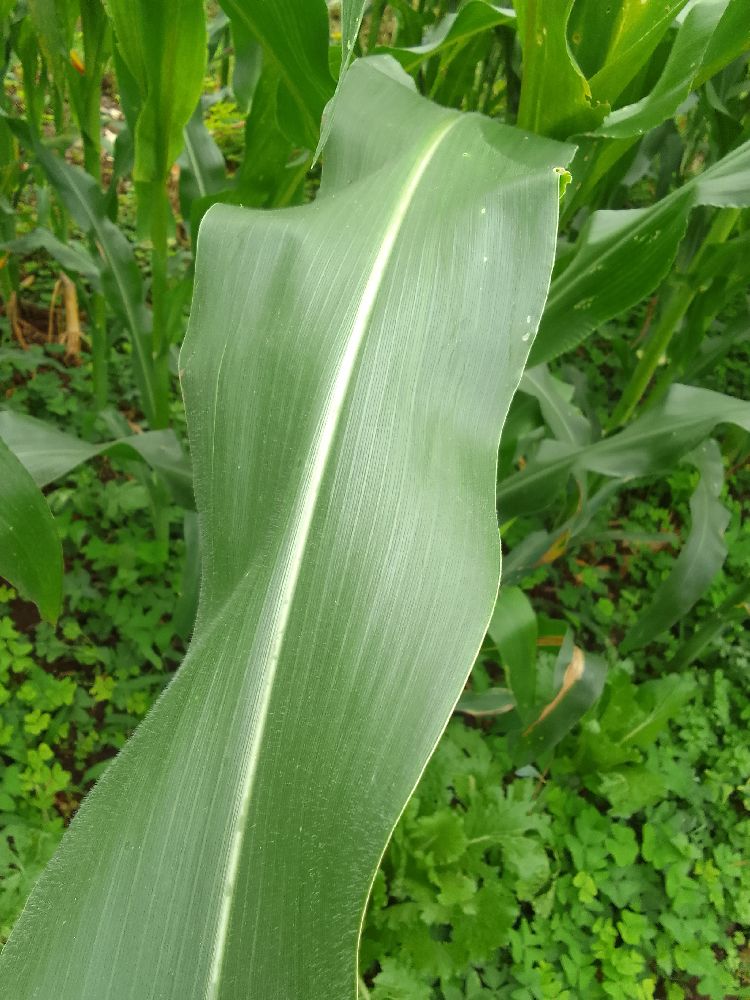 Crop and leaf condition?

maize, healthy
